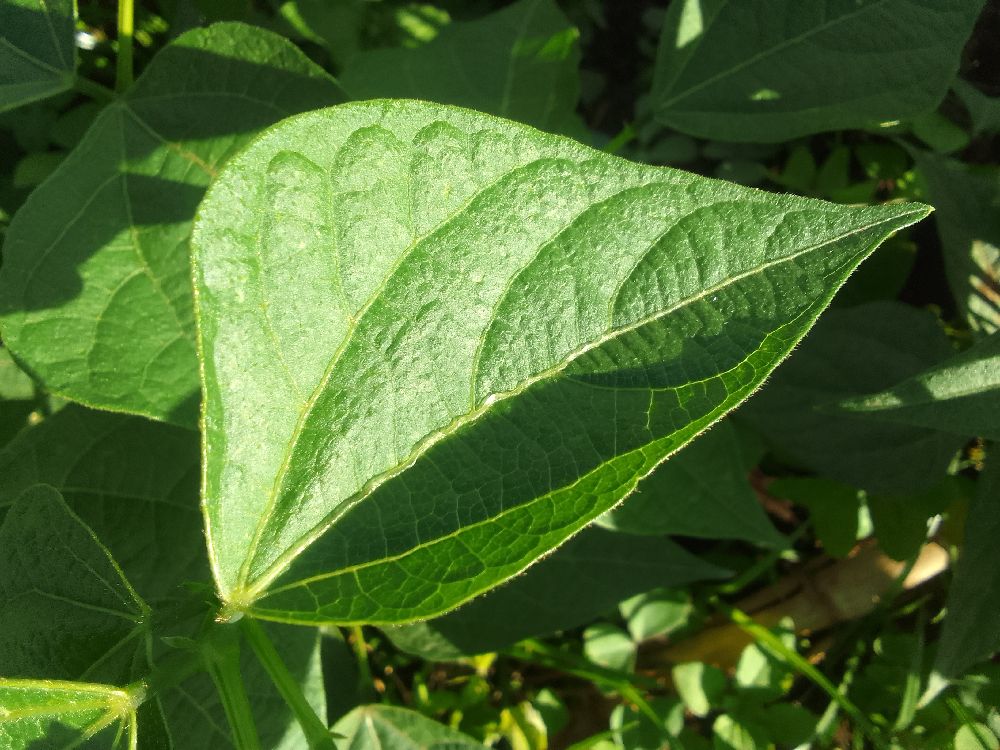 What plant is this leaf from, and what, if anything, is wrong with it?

common bean, healthy
